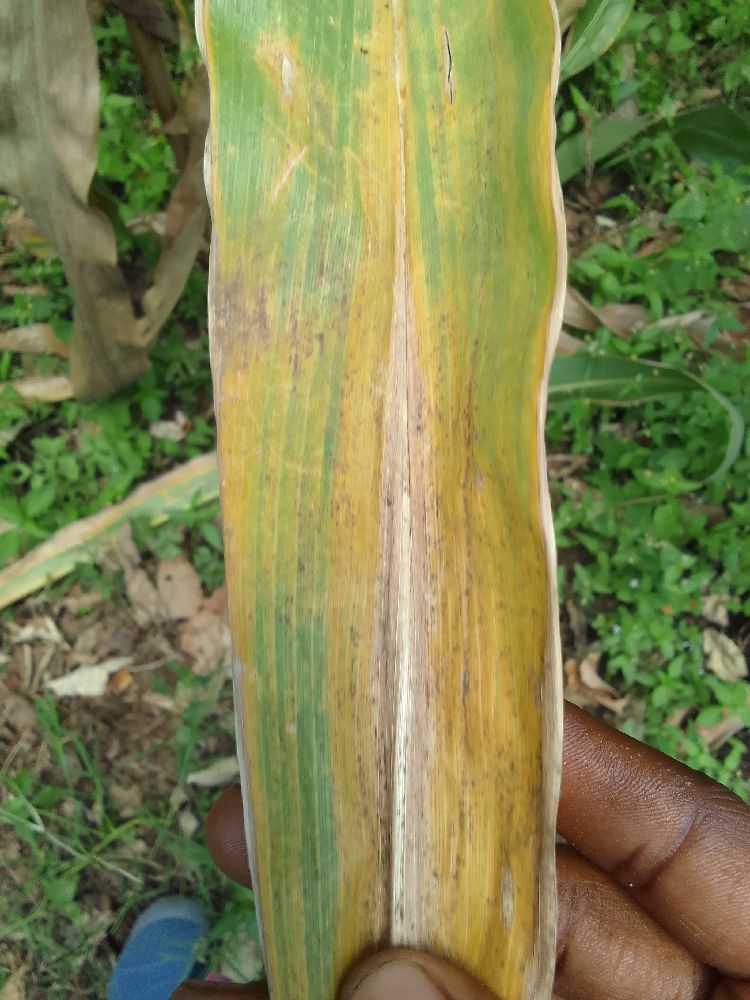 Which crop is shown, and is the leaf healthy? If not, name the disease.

maize, maize lethal necrosis
